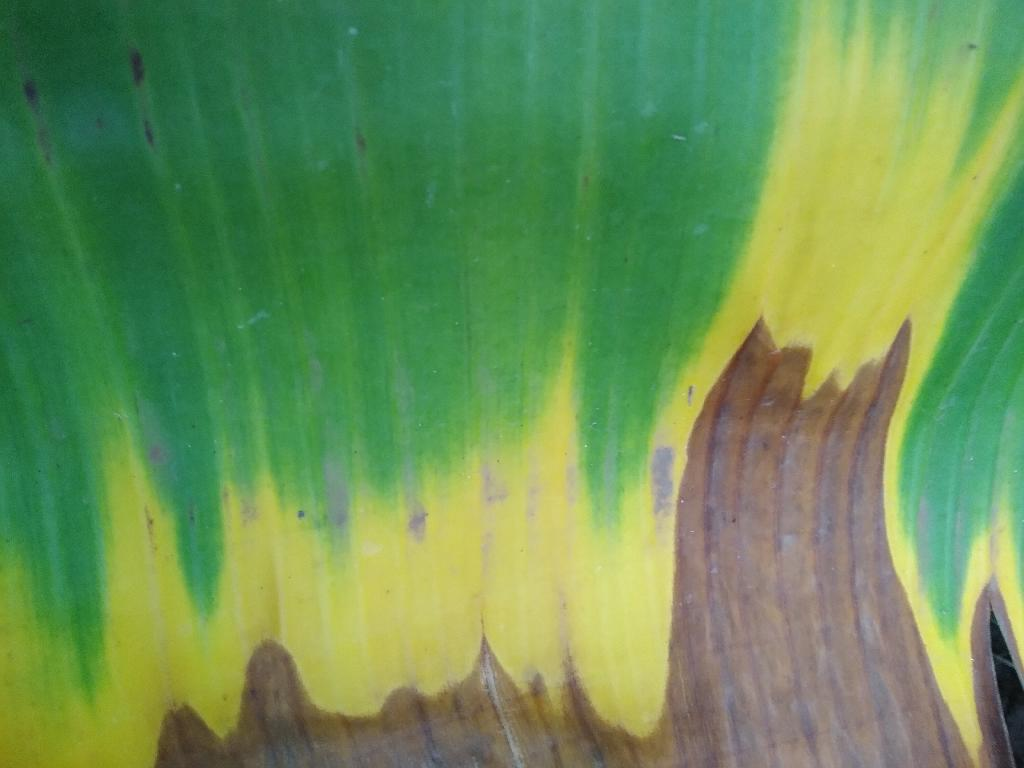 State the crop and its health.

banana, fusarium wilt race 1
